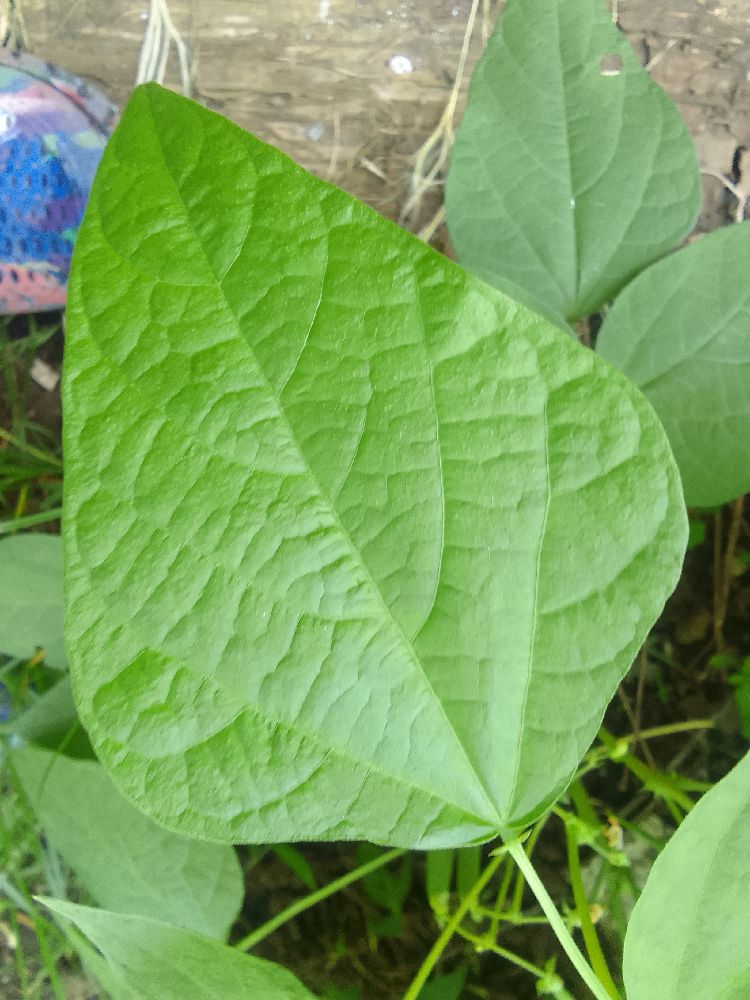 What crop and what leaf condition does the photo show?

common bean, healthy
